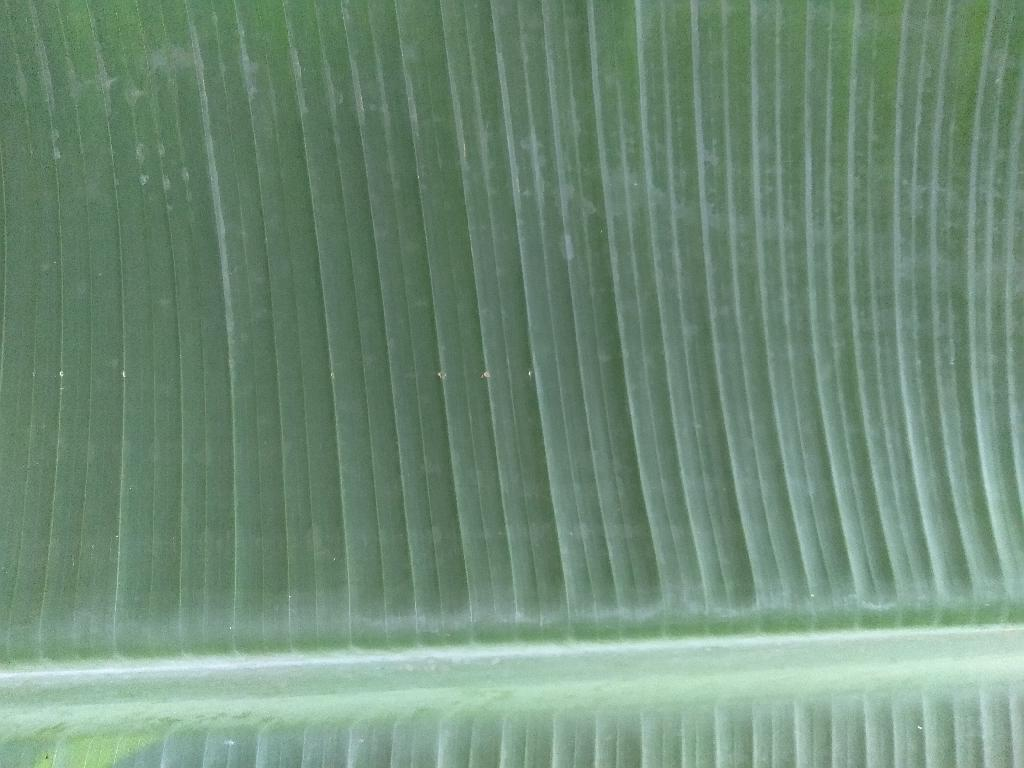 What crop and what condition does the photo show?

banana, healthy
